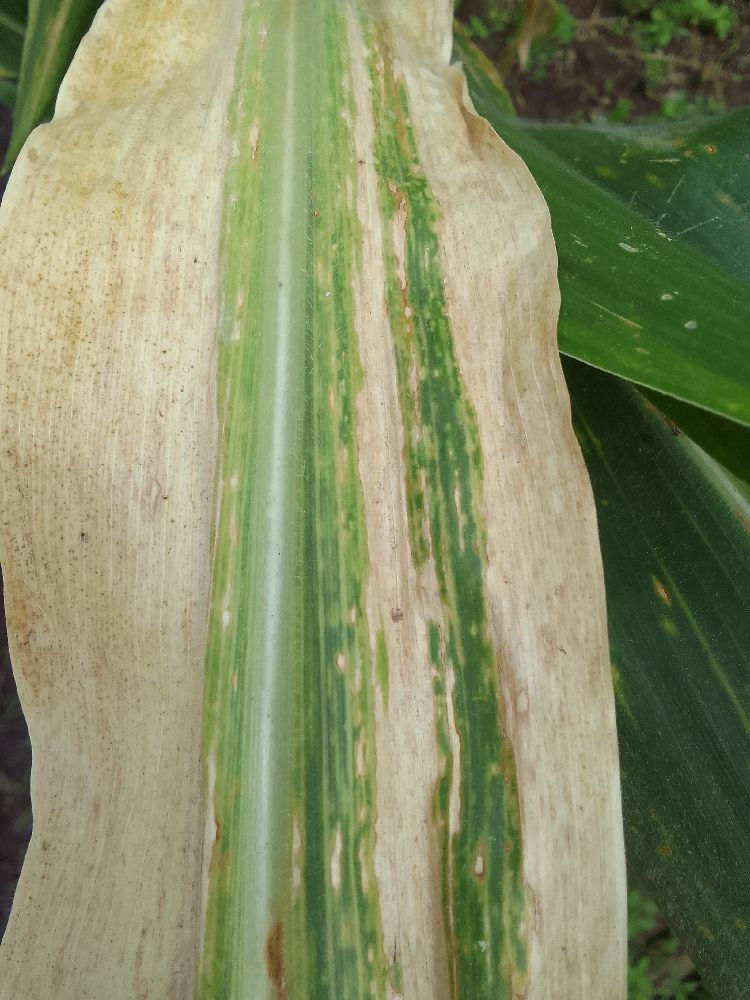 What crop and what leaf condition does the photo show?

maize, maize lethal necrosis
